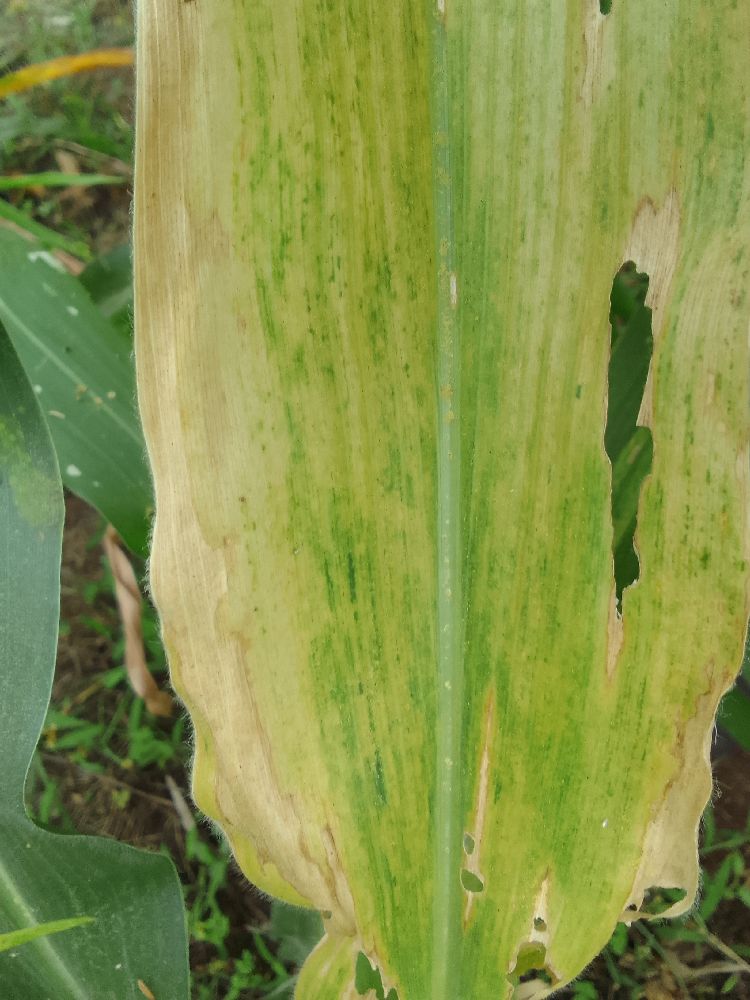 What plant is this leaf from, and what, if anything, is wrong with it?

maize, maize lethal necrosis
